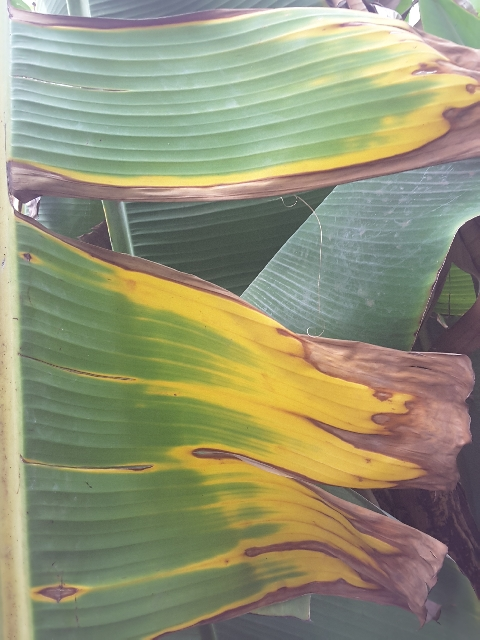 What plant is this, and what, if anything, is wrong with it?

banana, fusarium wilt race 1
